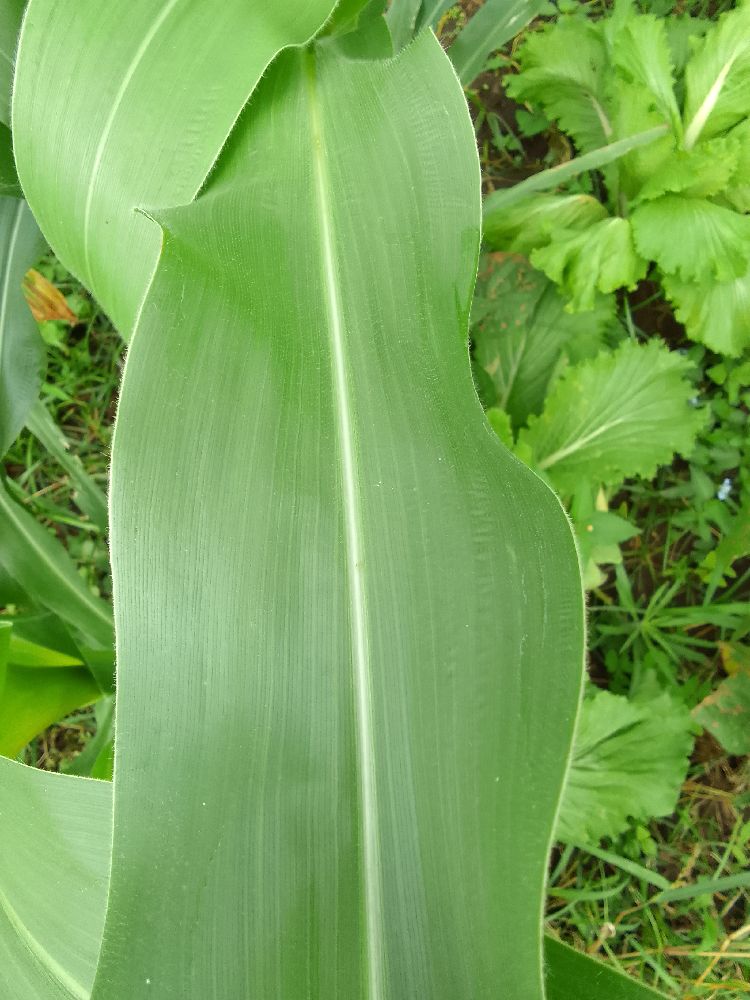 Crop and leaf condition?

maize, healthy
